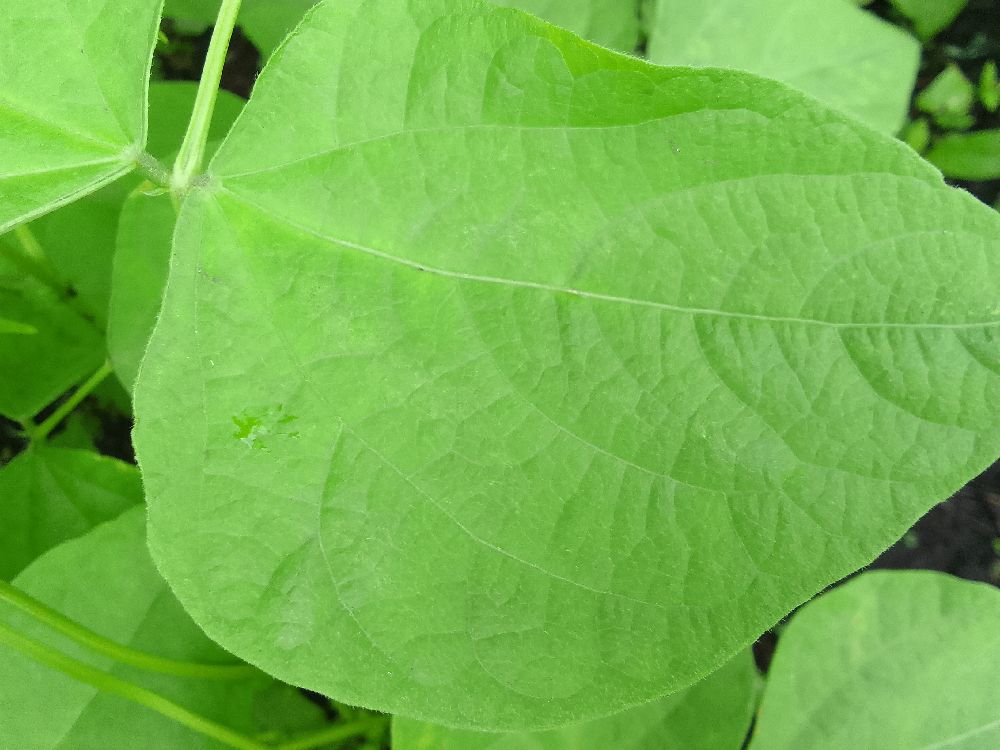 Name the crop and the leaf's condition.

common bean, healthy
